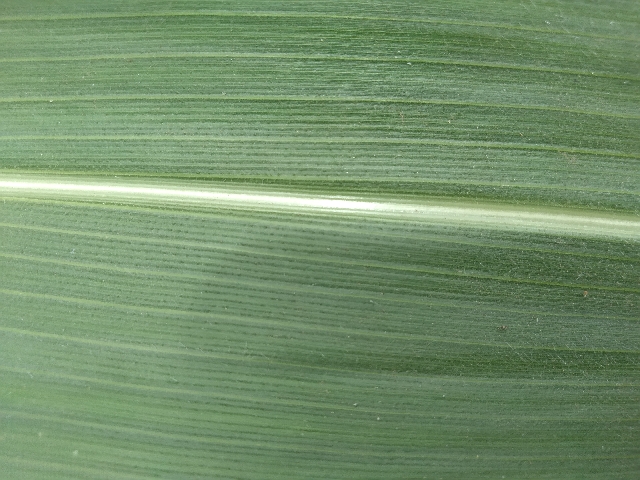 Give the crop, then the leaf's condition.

maize, healthy
